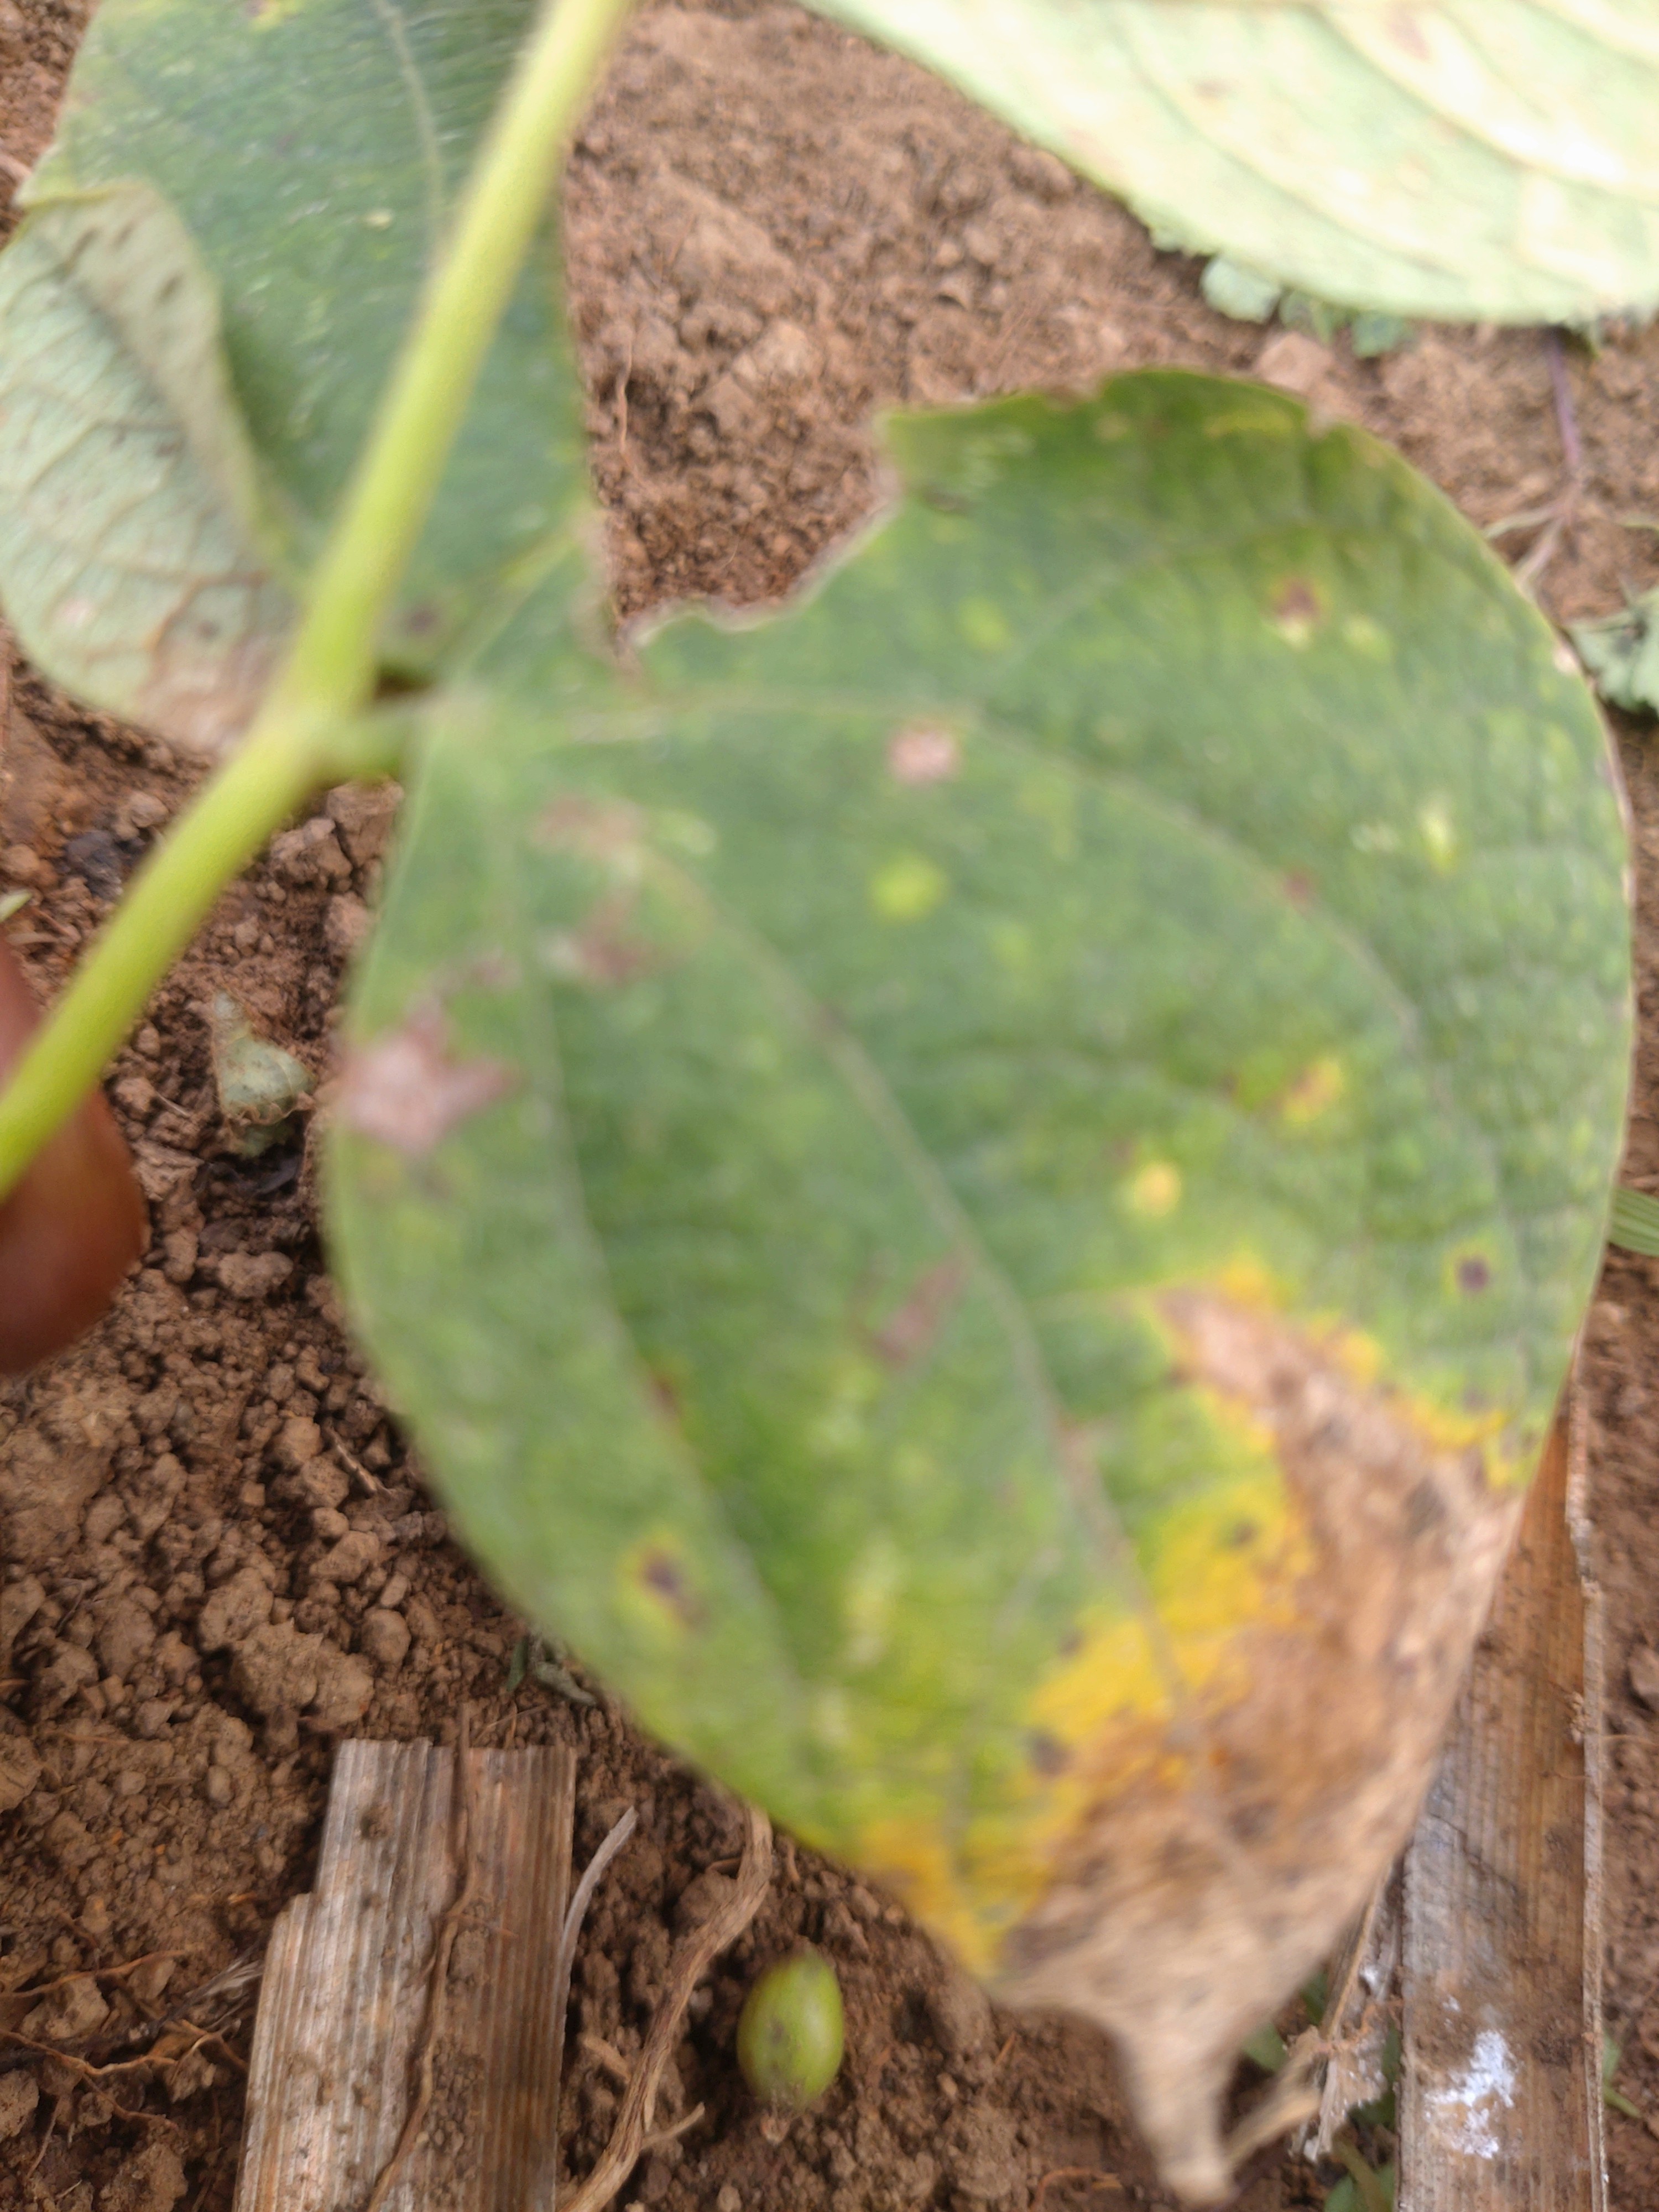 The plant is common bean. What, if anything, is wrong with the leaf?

rust
